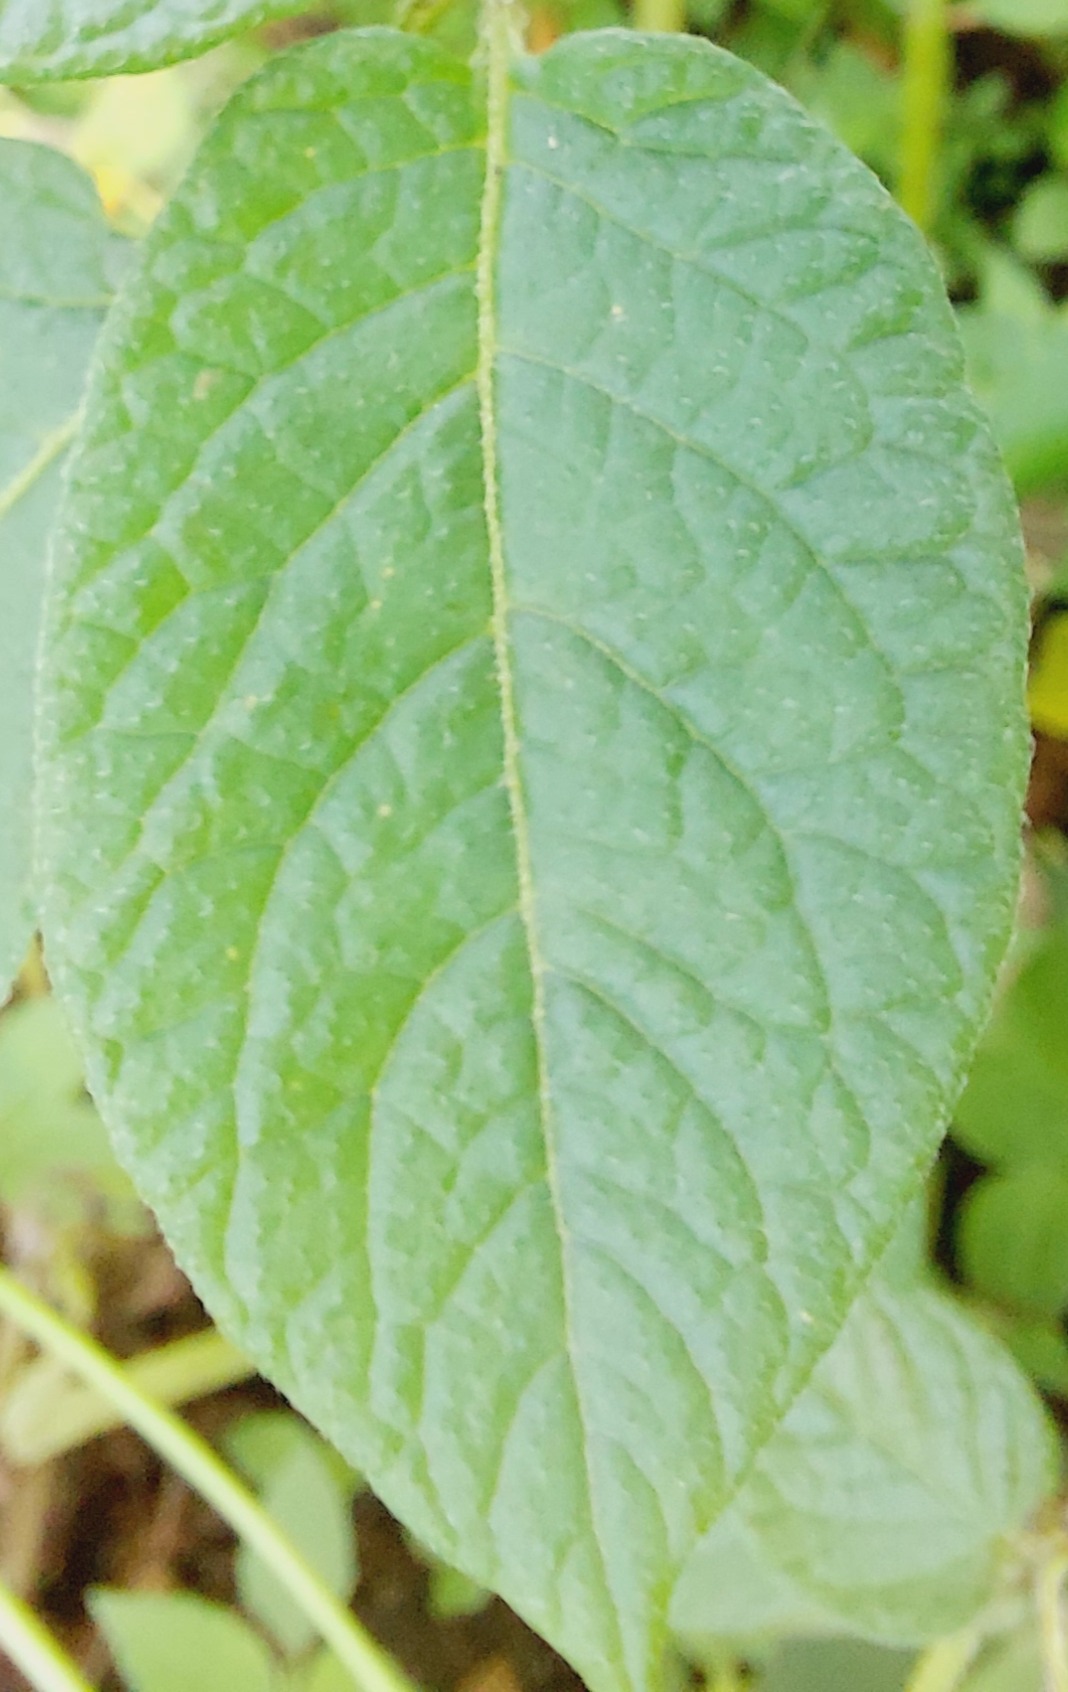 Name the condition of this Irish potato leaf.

healthy
